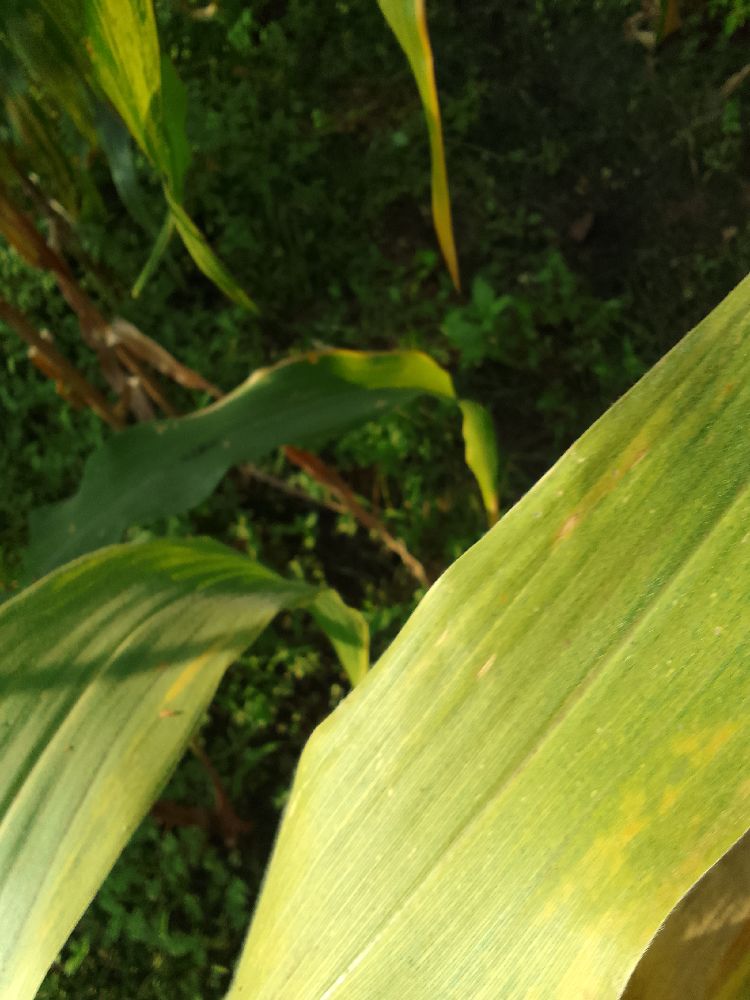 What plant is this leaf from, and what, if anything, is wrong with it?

maize, maize lethal necrosis
